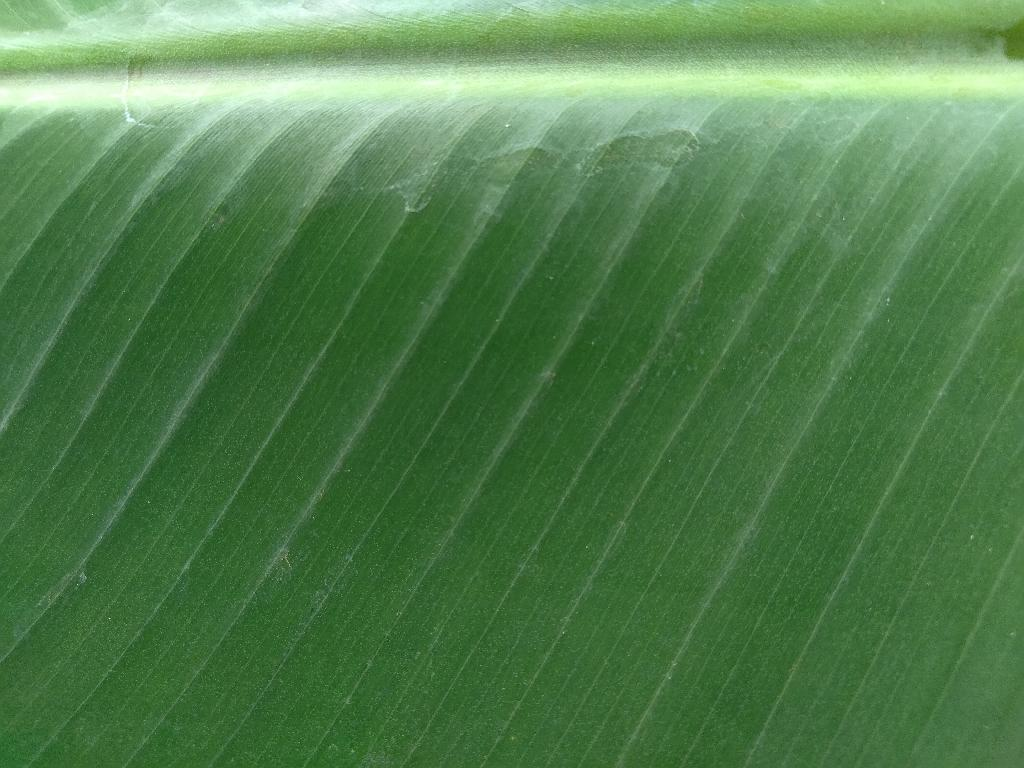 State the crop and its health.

banana, healthy
